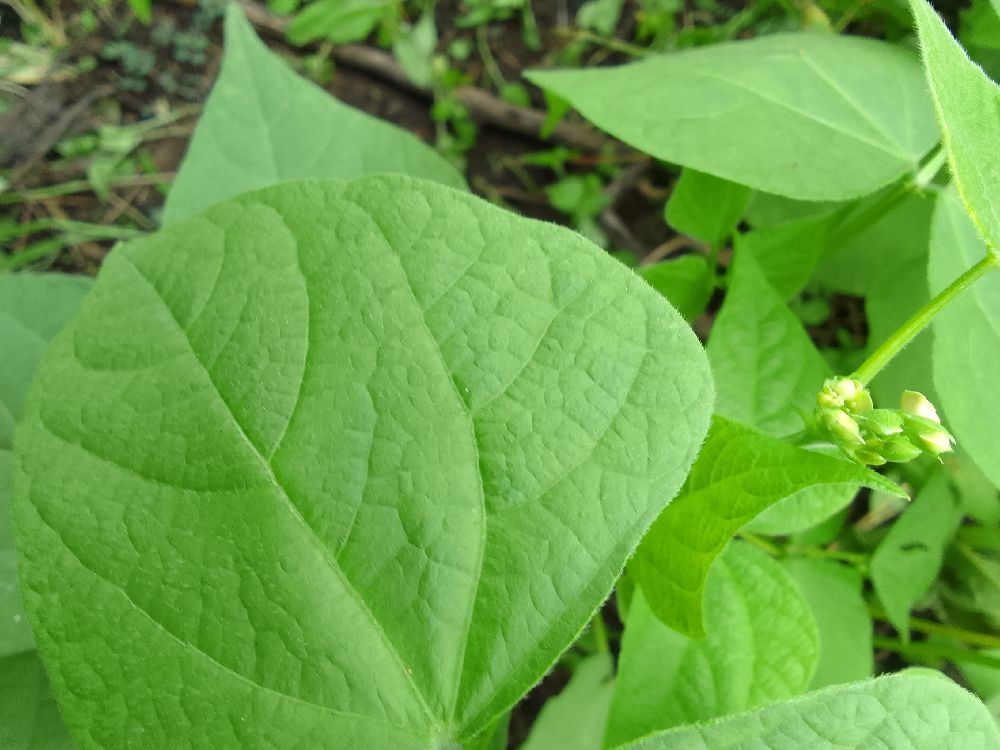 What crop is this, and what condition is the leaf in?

common bean, healthy
